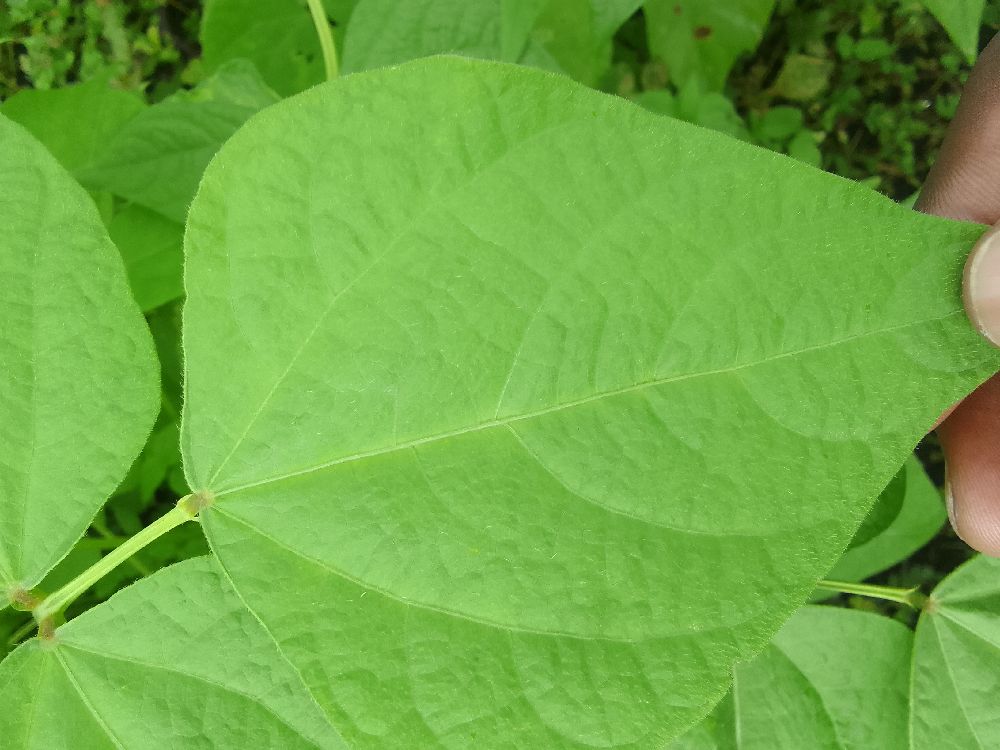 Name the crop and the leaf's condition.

common bean, healthy
